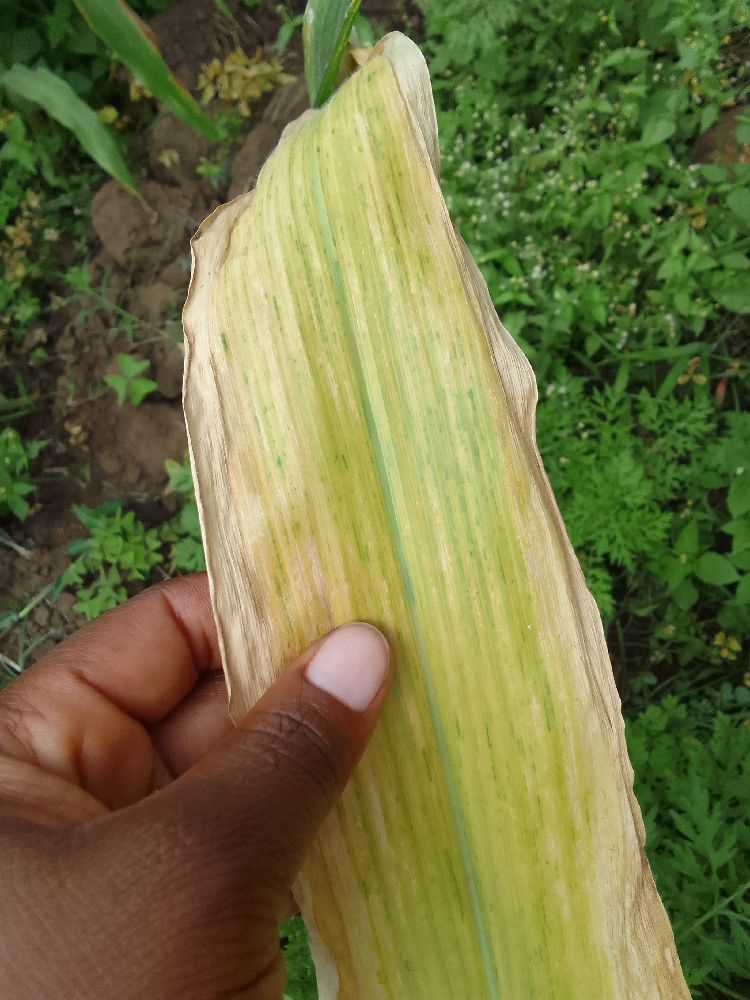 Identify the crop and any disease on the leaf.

maize, maize lethal necrosis
